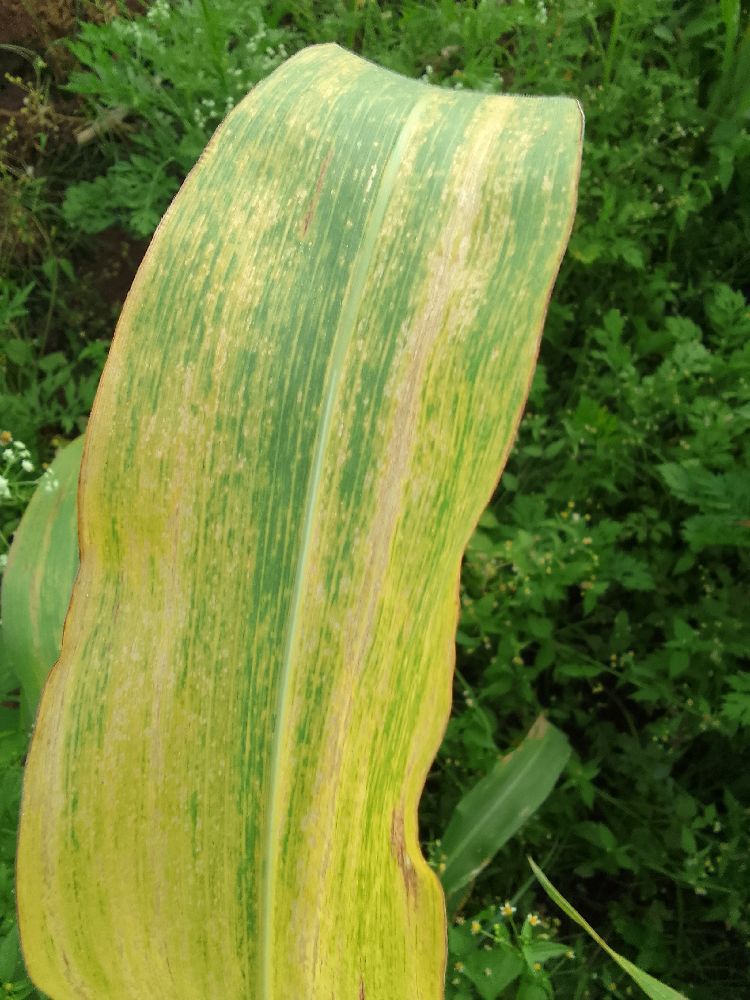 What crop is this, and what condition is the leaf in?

maize, maize lethal necrosis
